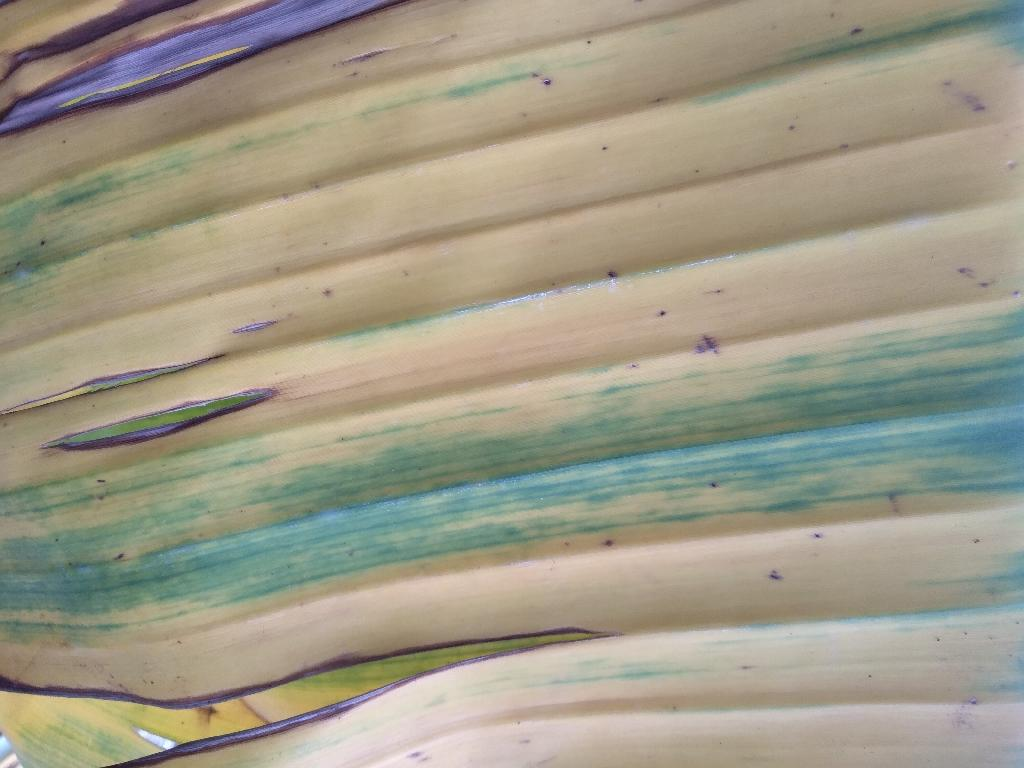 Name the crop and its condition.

banana, fusarium wilt race 1
